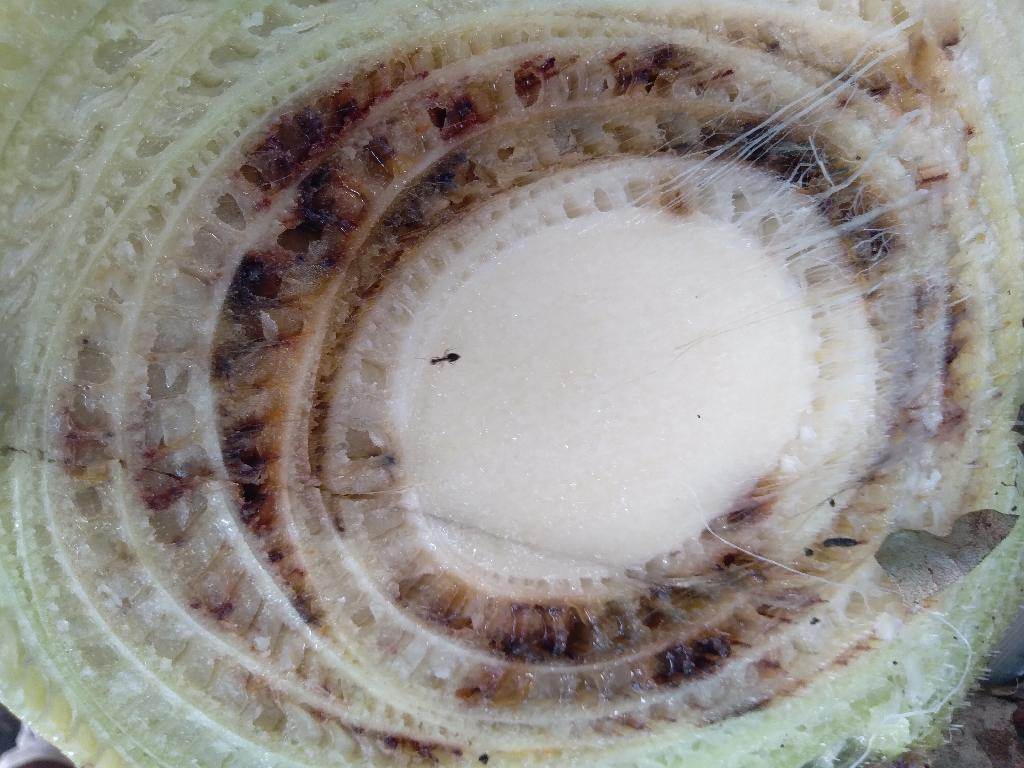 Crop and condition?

banana, fusarium wilt race 1
